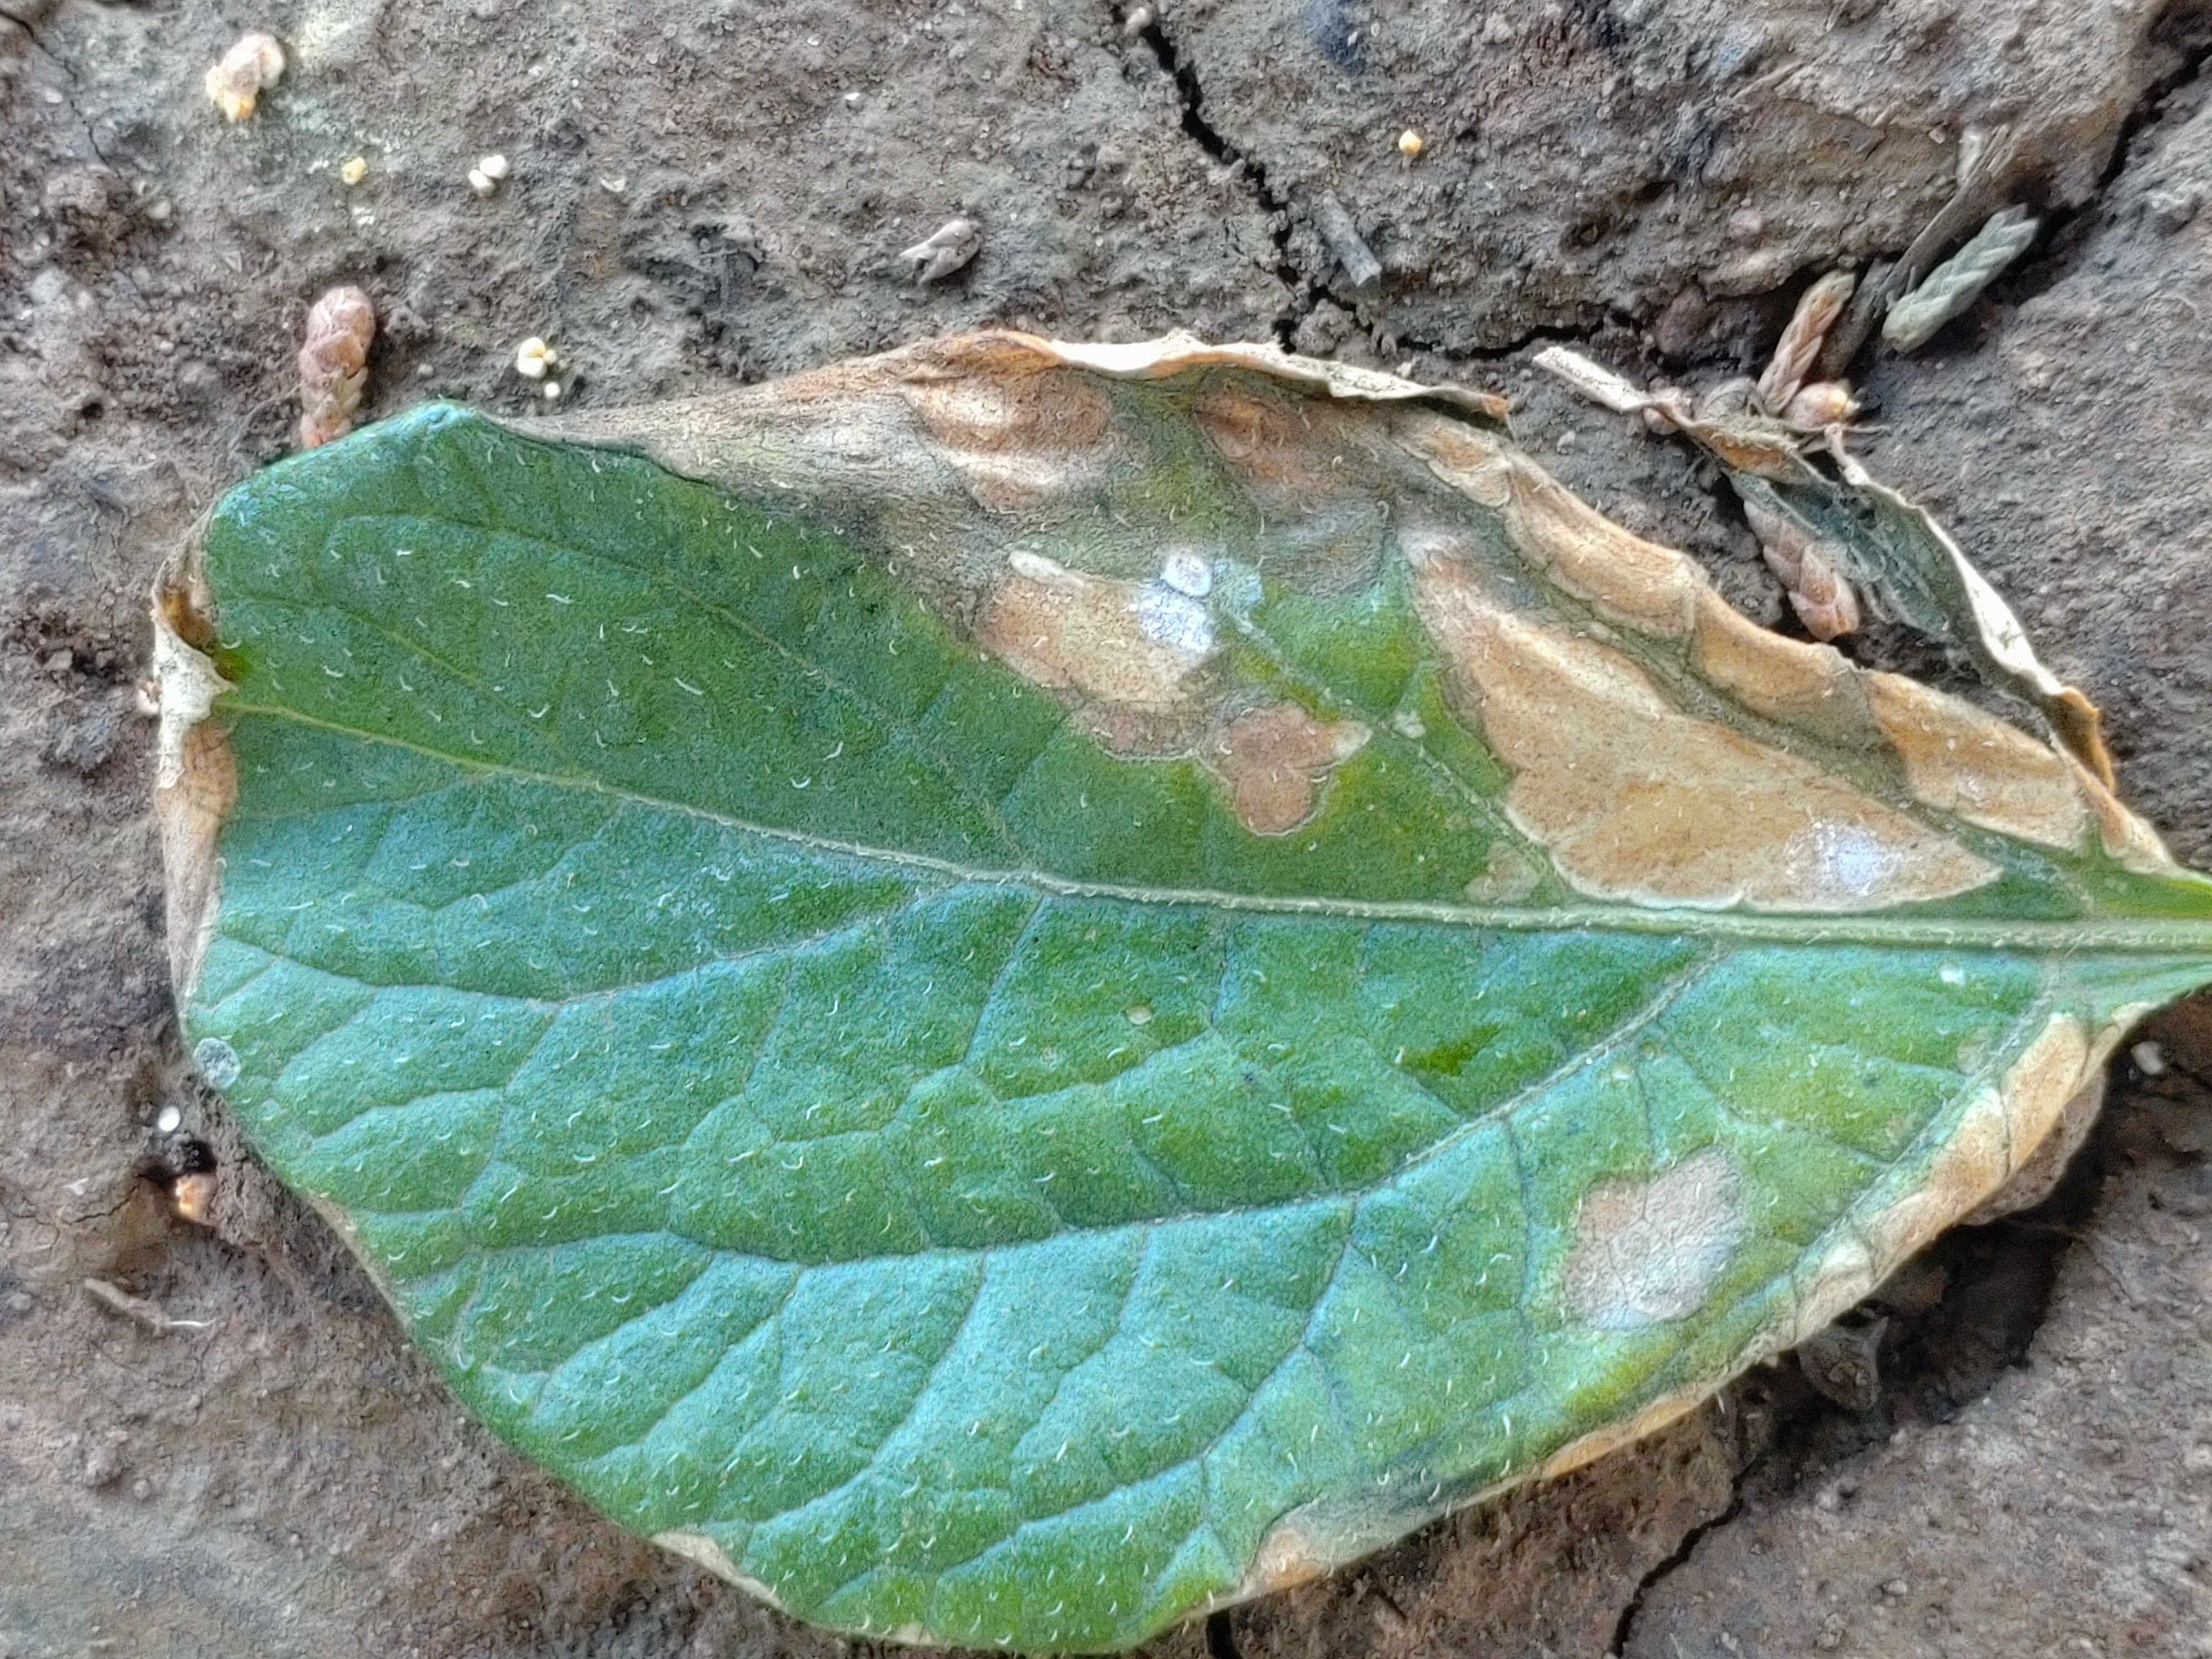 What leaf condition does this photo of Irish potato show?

early blight
